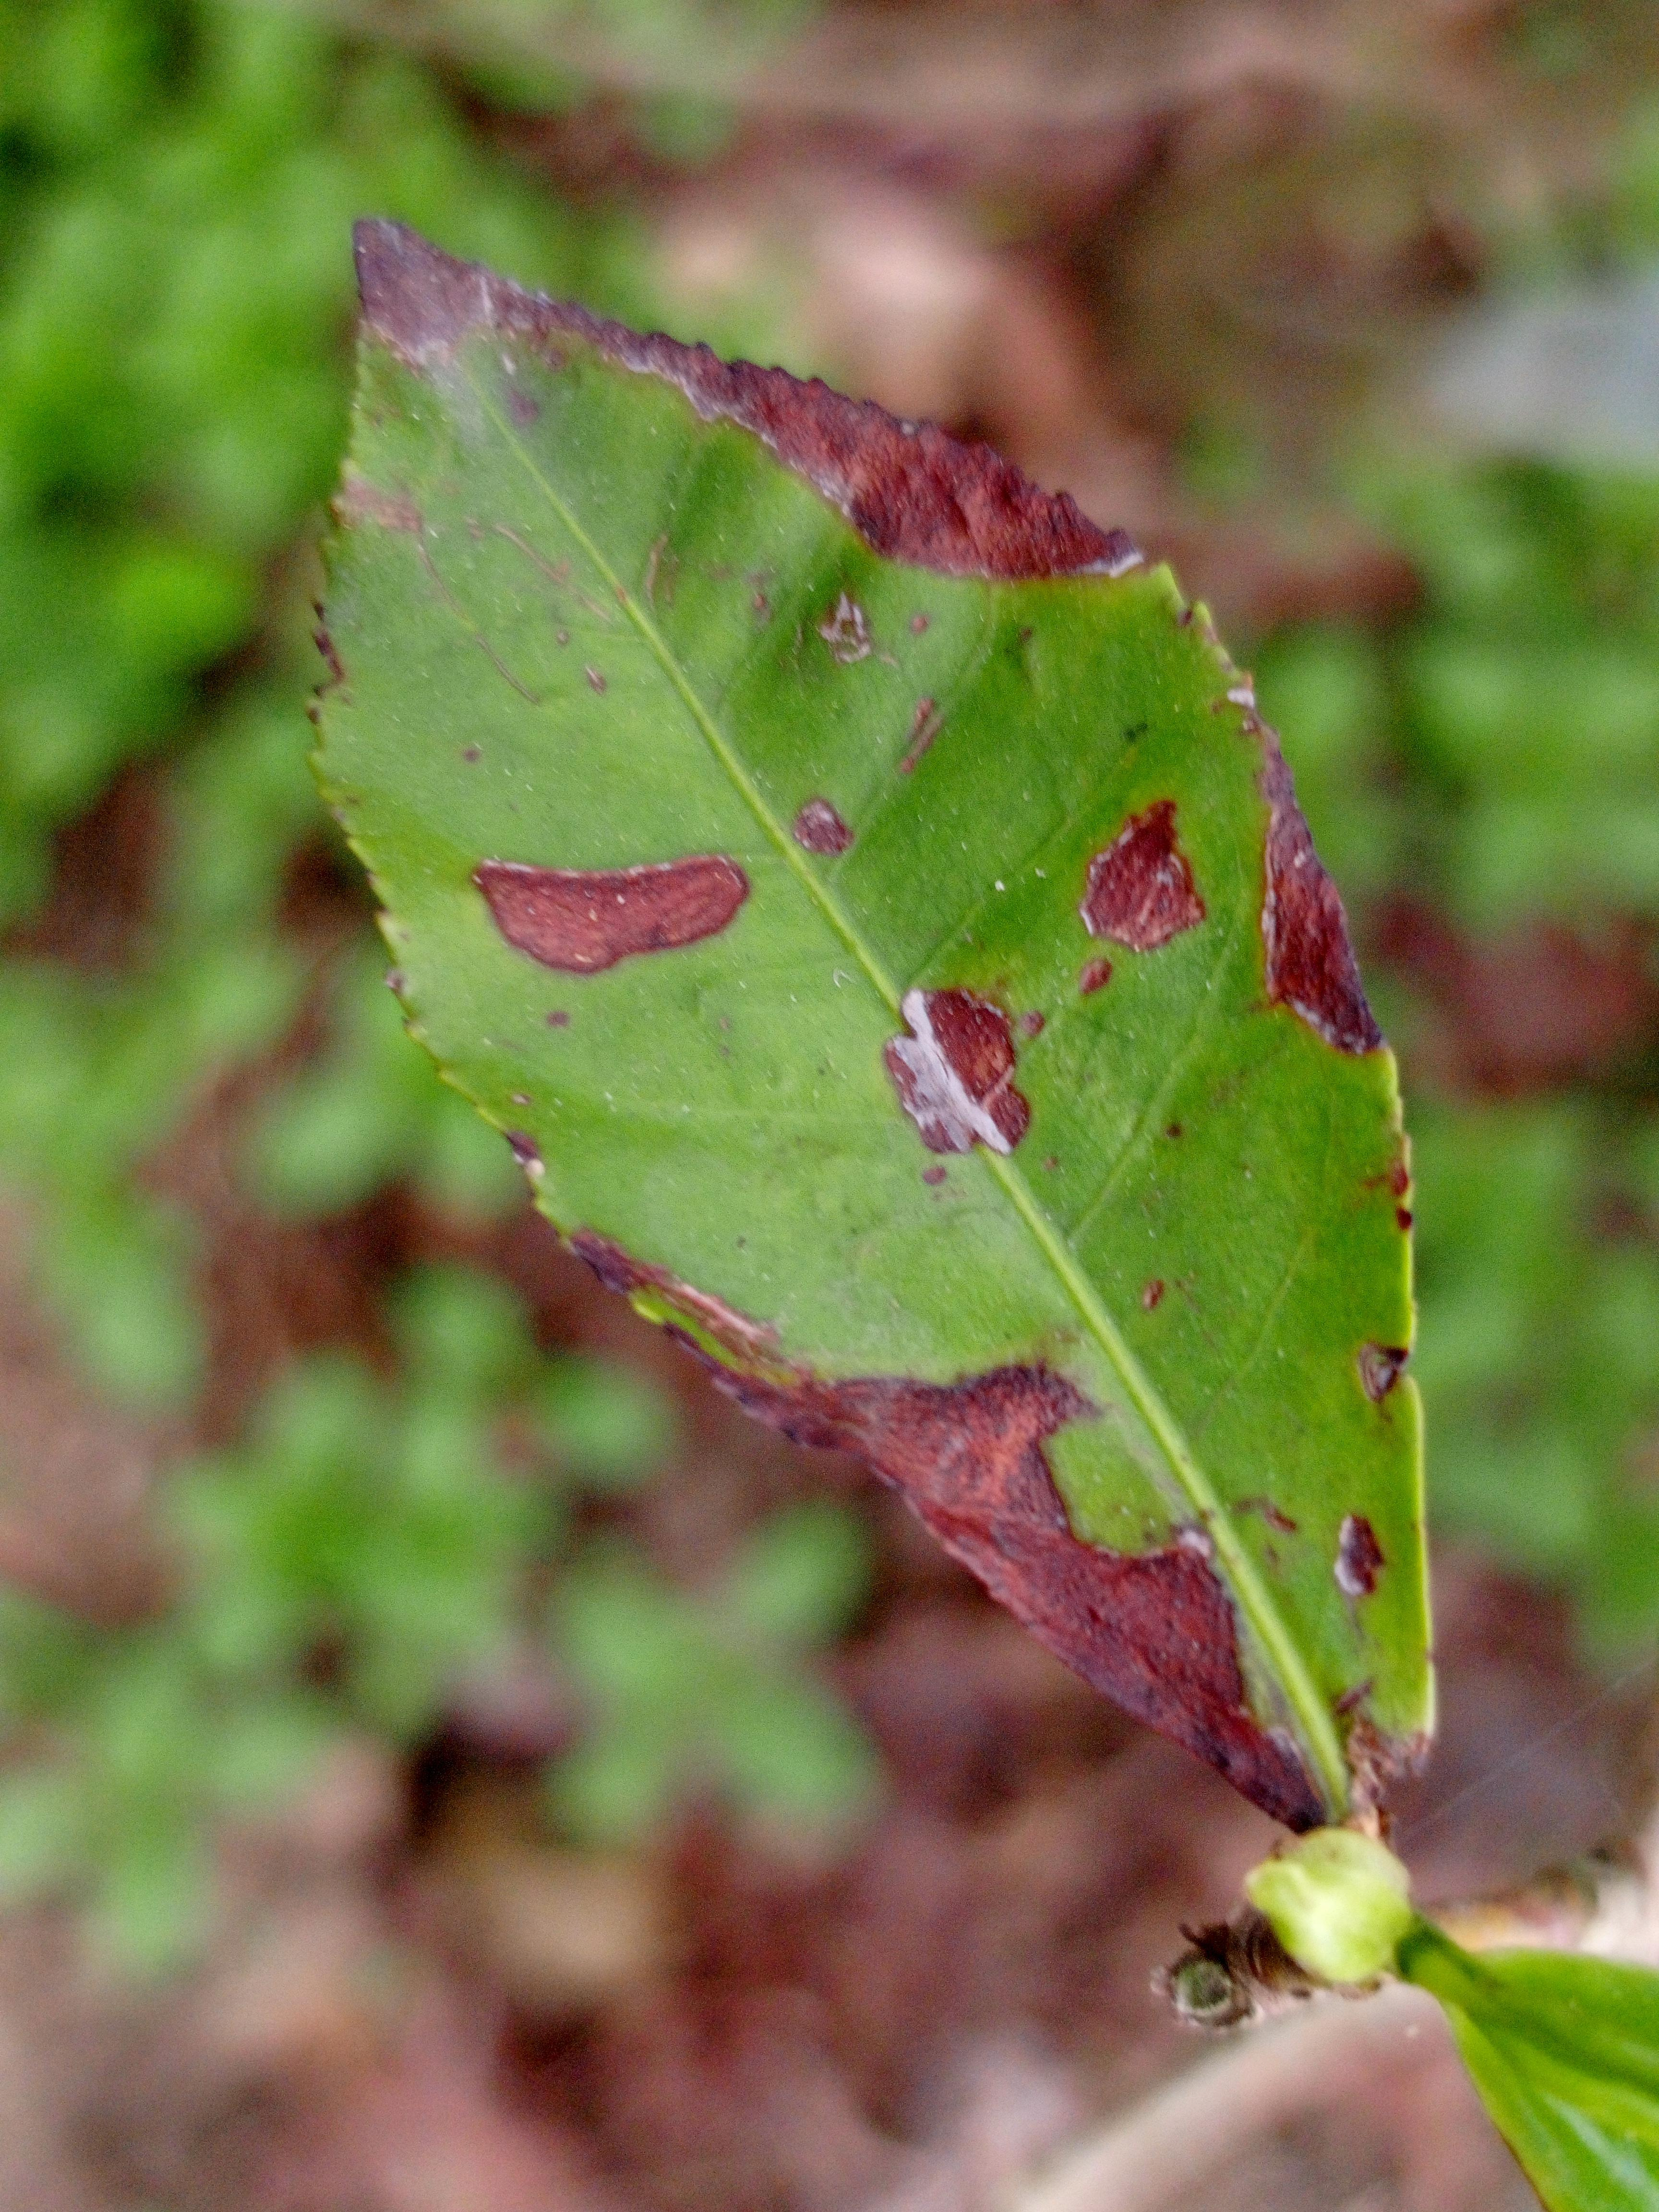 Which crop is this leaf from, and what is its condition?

tea, blight
